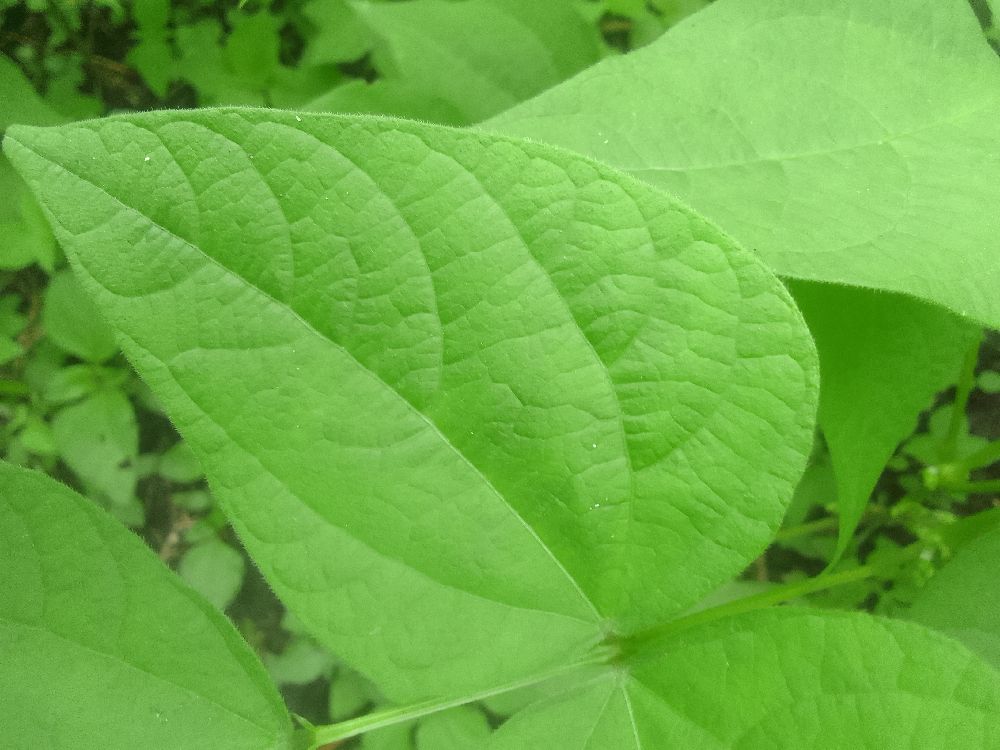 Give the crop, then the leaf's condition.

common bean, healthy
